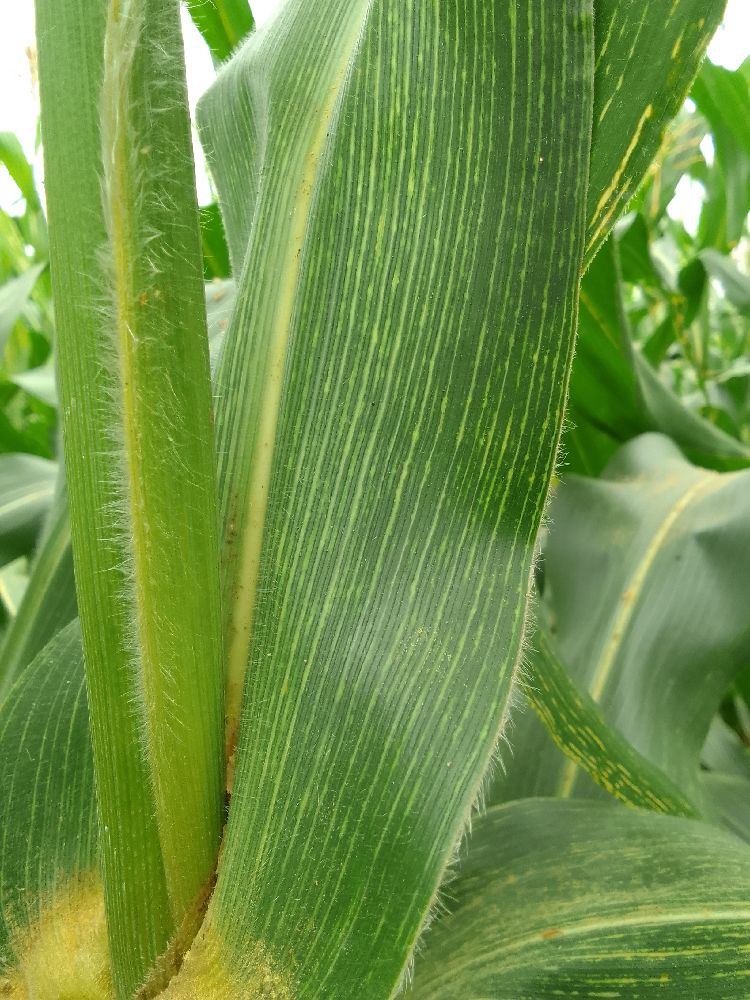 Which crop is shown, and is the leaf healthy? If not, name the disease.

maize, maize streak virus
